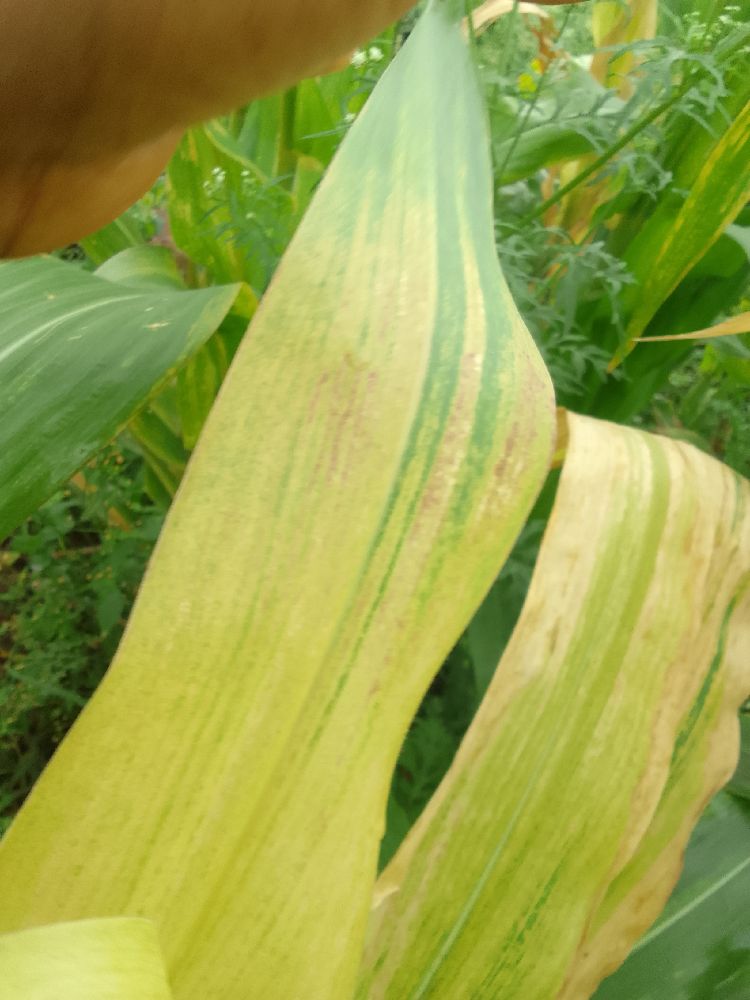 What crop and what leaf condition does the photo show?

maize, maize lethal necrosis
